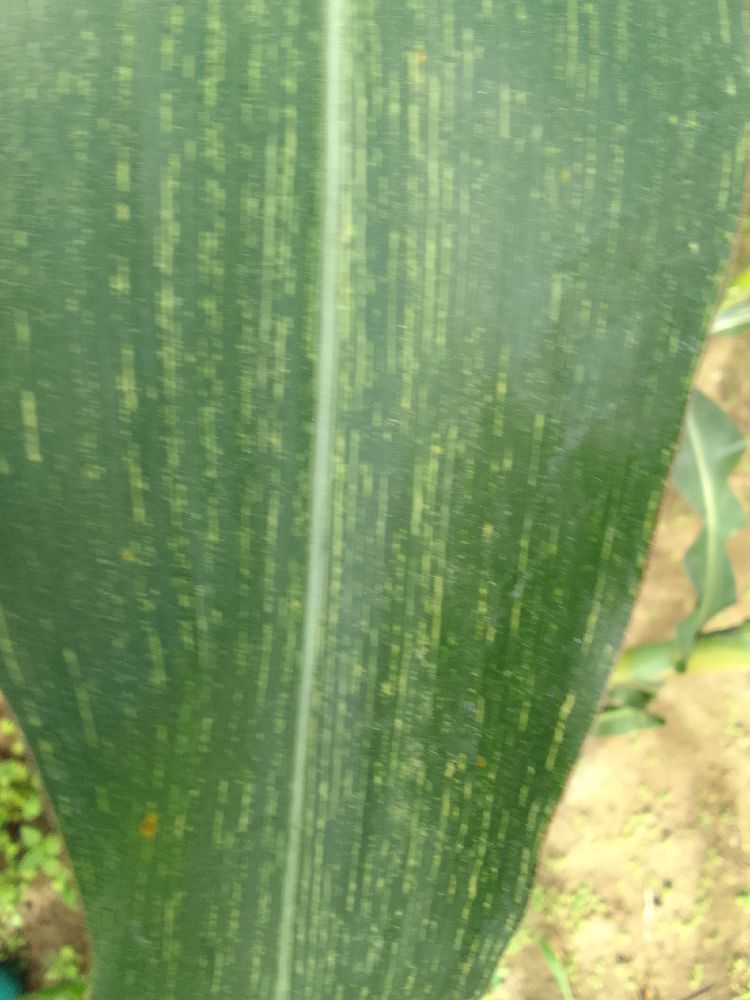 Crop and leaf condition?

maize, maize streak virus
